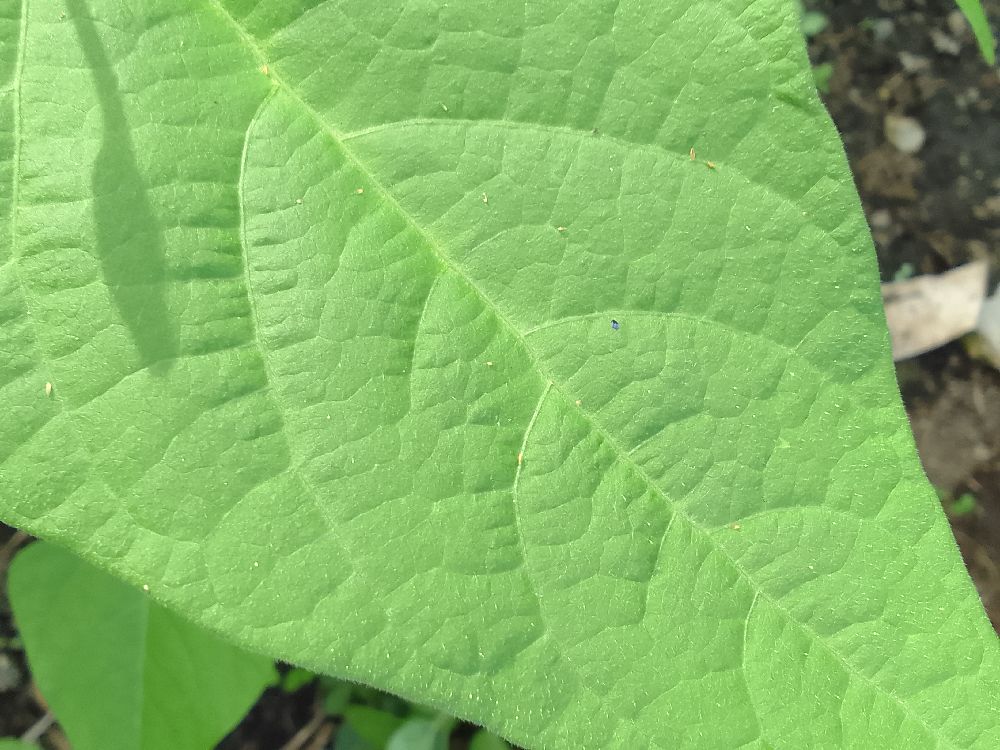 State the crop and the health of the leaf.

common bean, healthy
